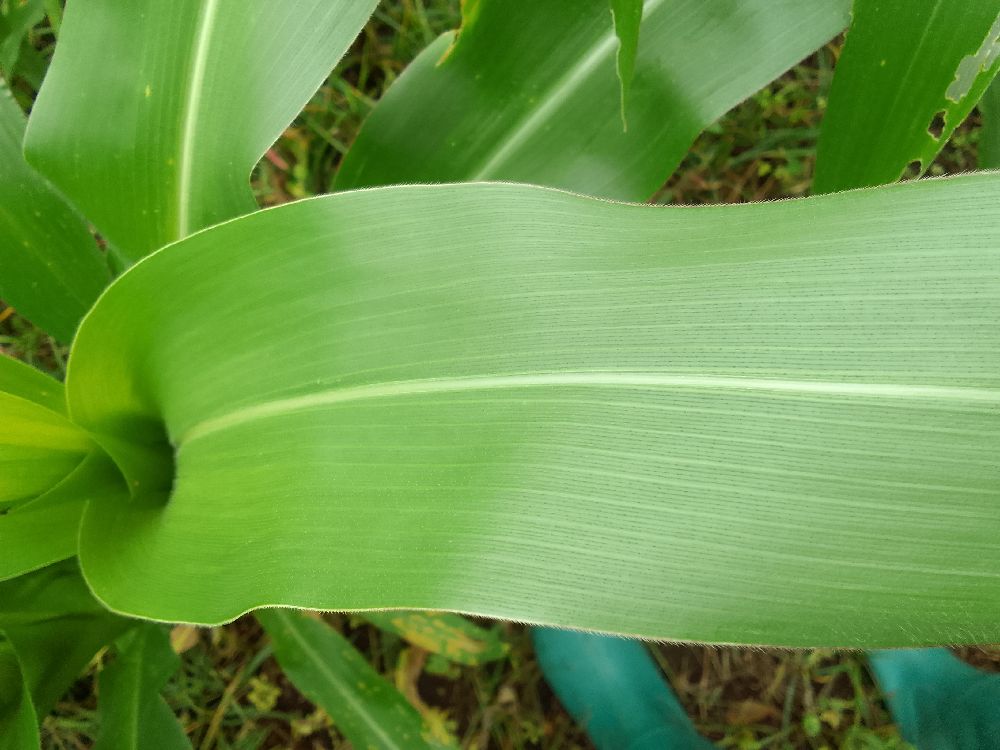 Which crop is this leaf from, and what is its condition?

maize, healthy
